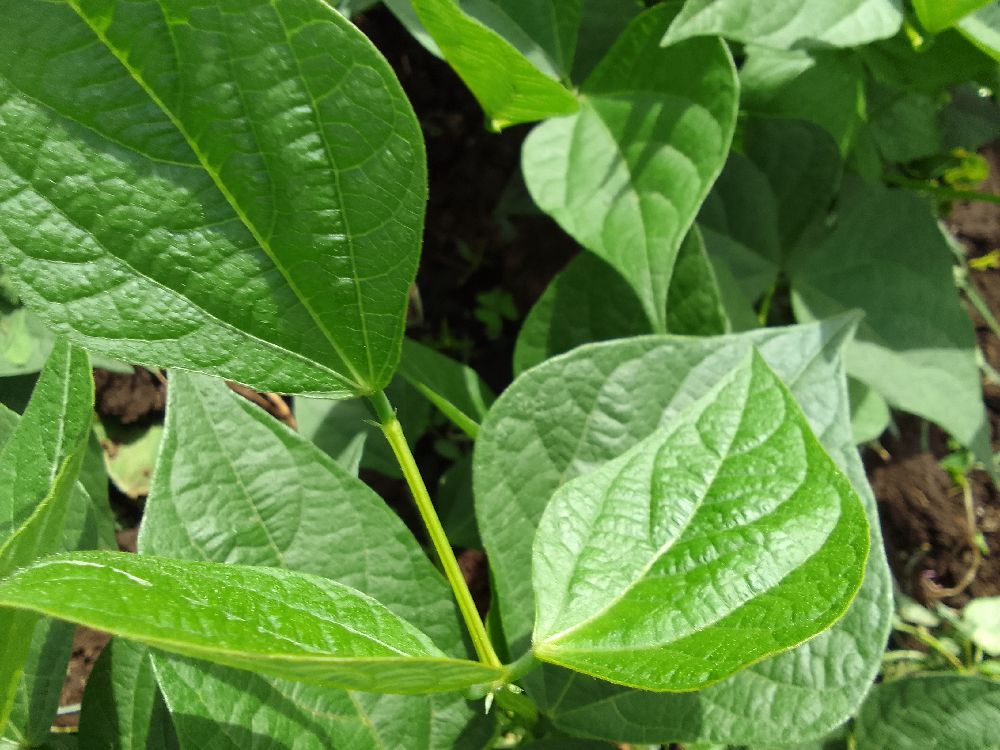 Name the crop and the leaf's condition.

common bean, healthy
